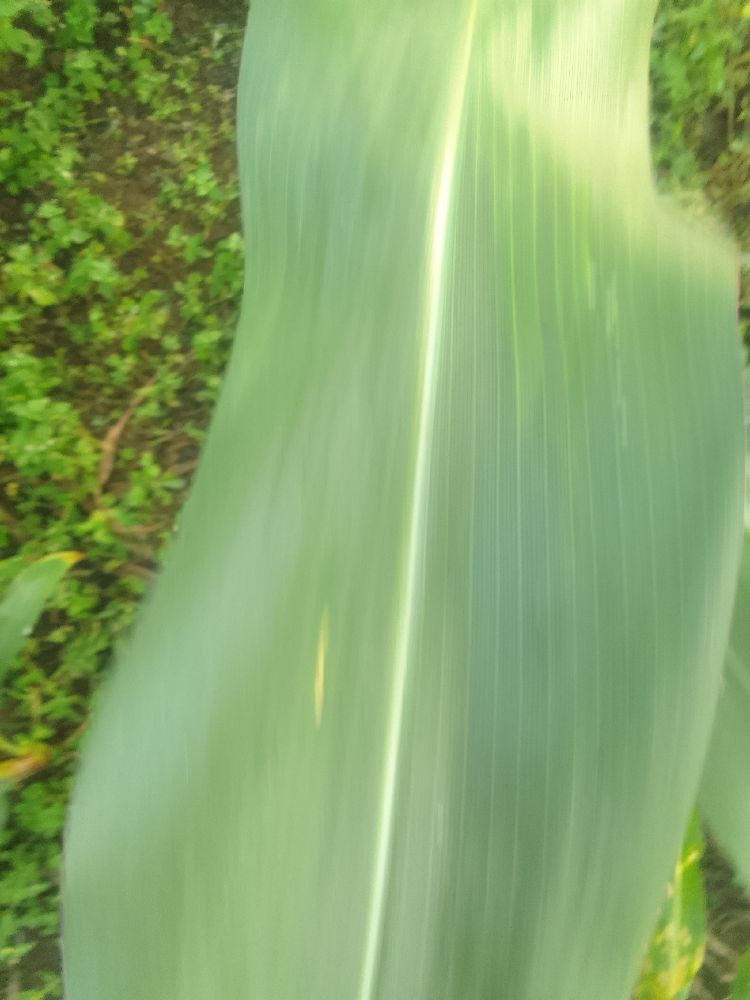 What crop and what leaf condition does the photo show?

maize, healthy
